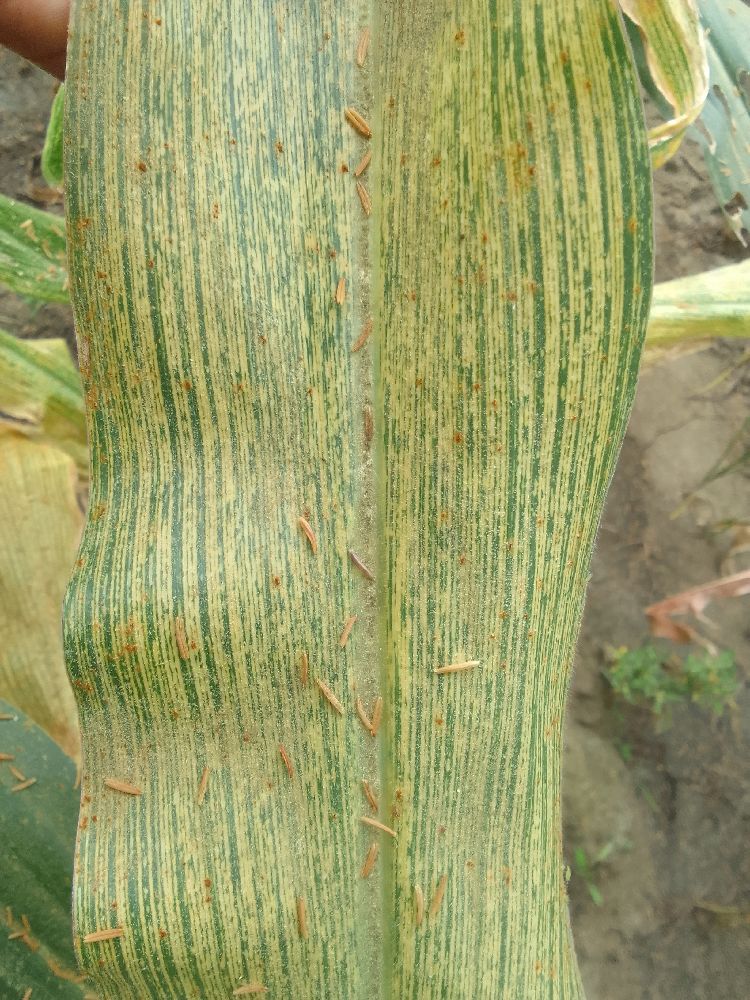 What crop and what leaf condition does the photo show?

maize, maize streak virus
